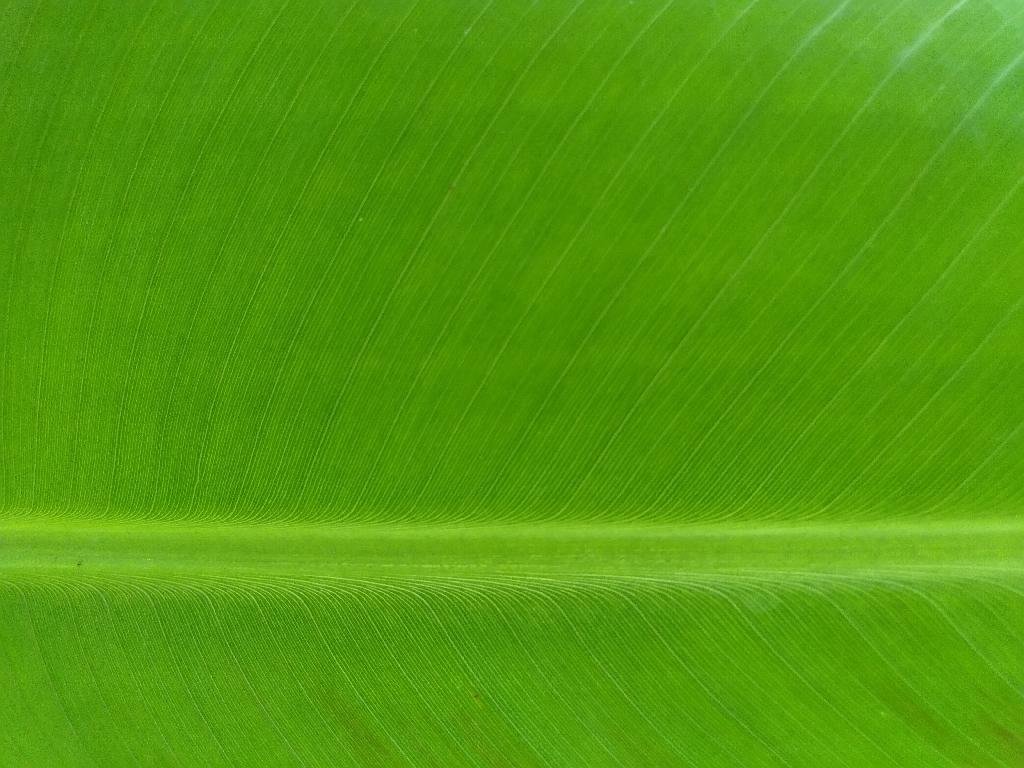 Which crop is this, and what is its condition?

banana, healthy
